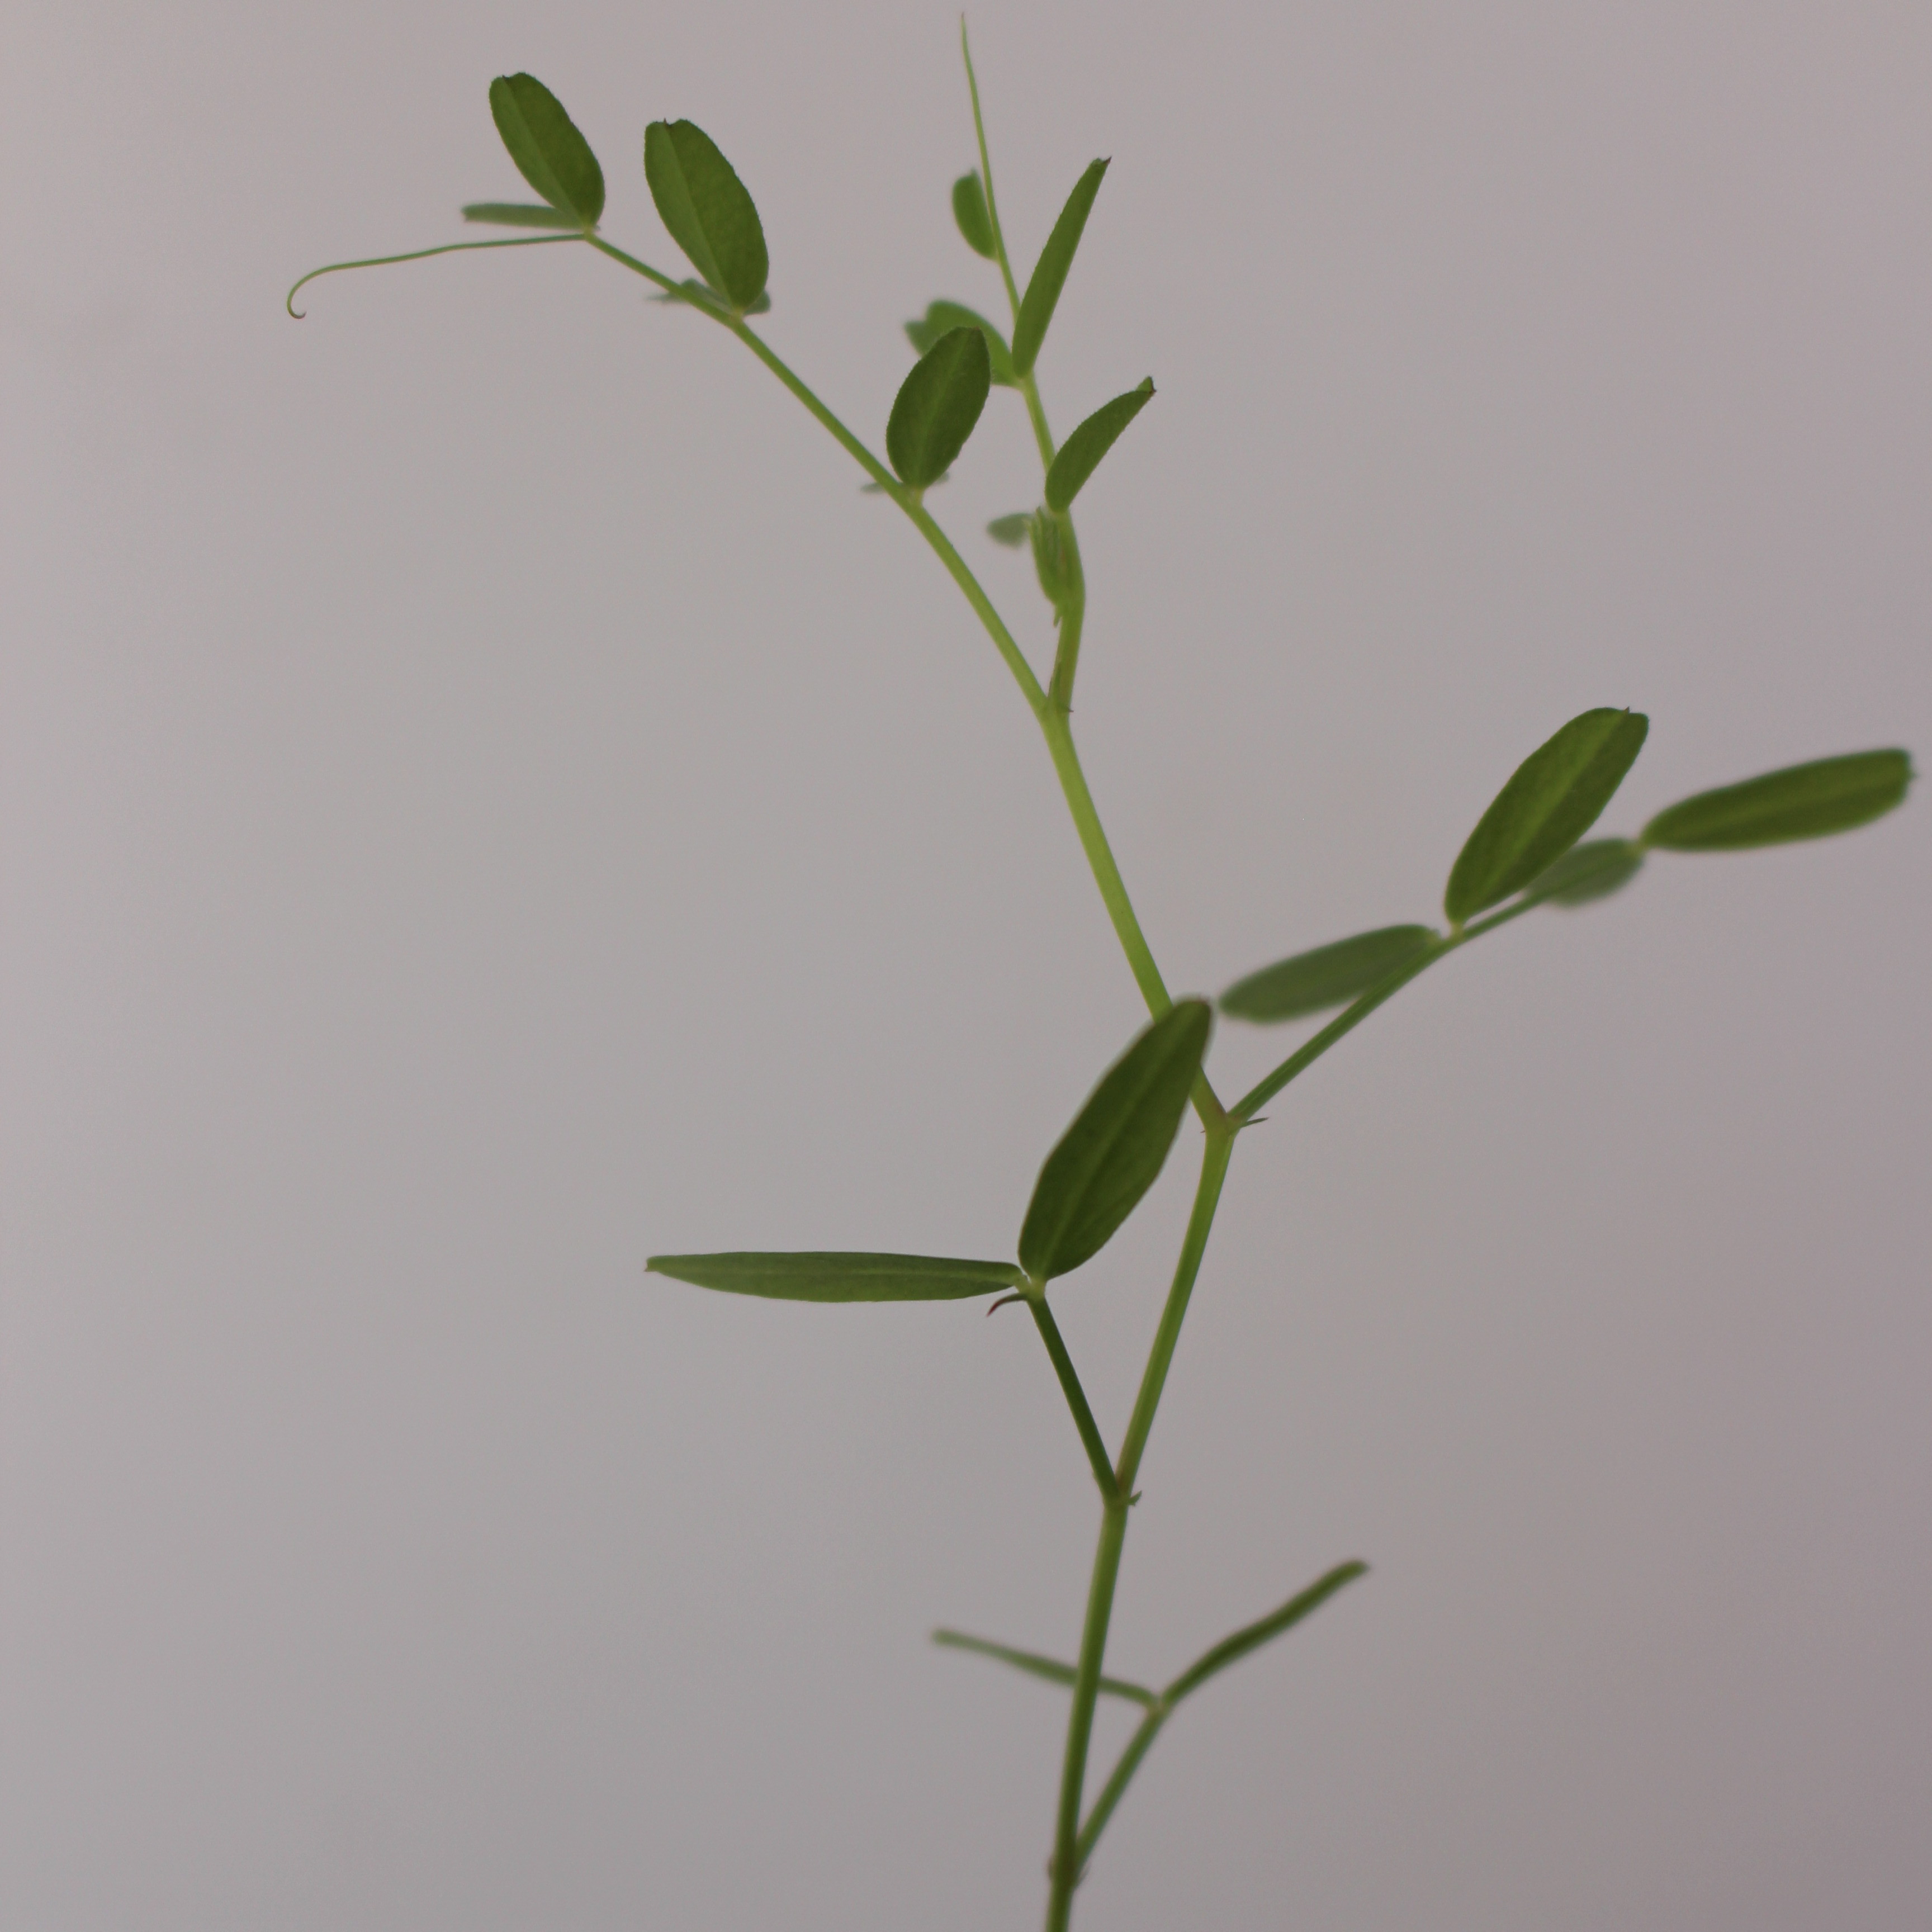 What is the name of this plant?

Vicia sativa
